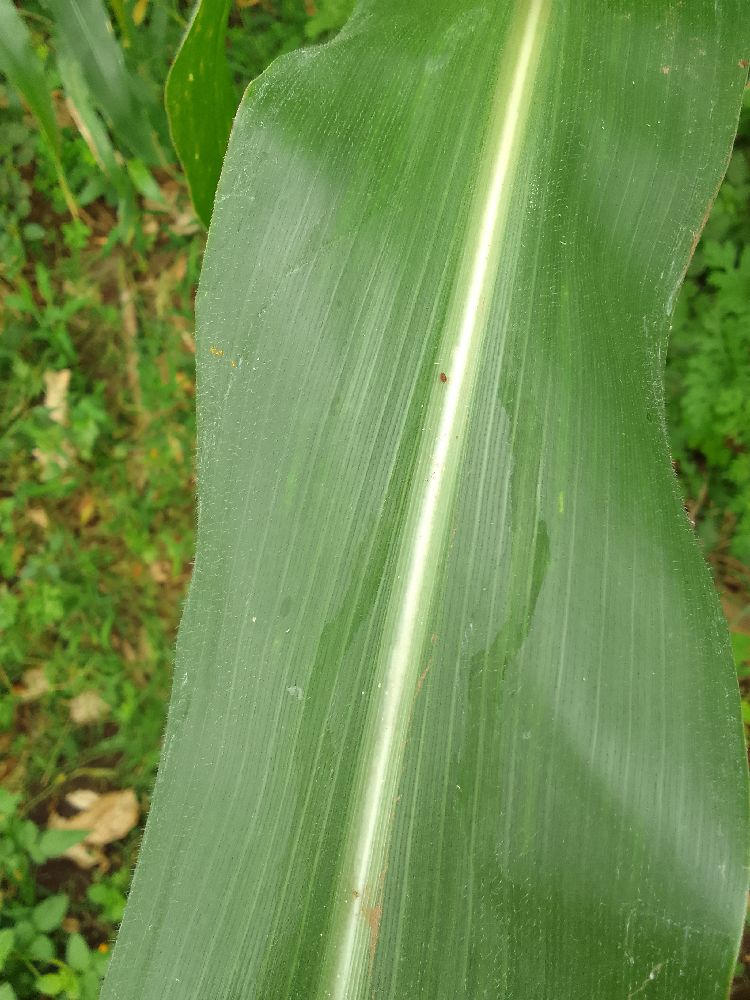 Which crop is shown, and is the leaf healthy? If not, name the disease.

maize, healthy
